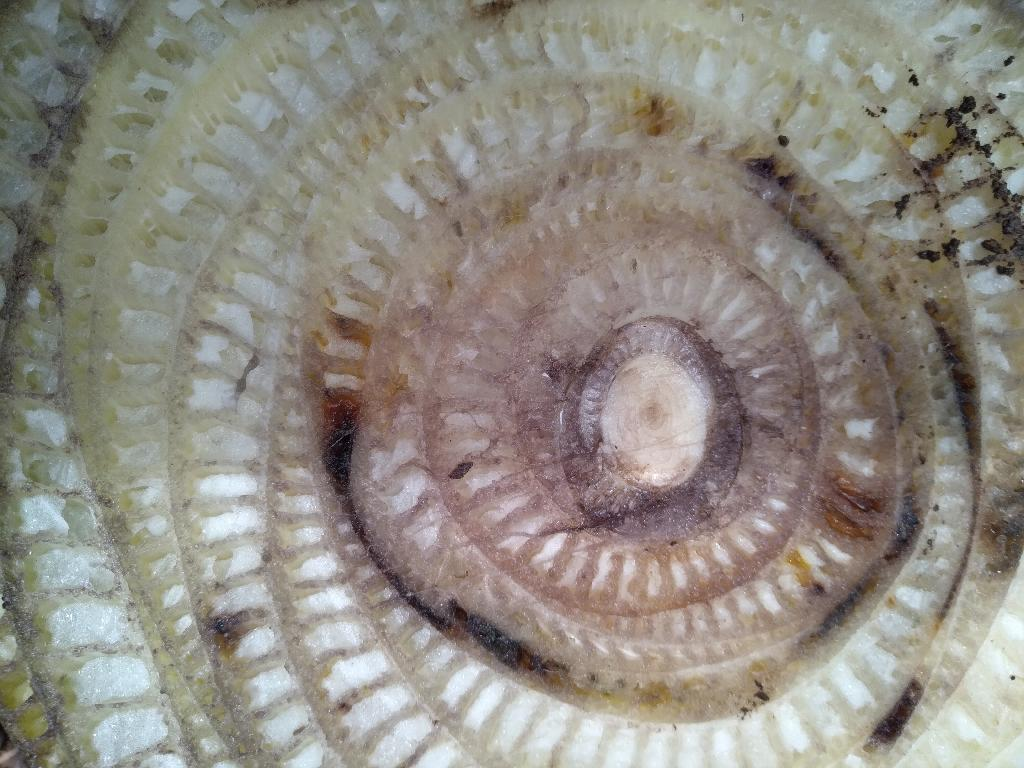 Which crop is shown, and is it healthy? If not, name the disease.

banana, fusarium wilt race 1
